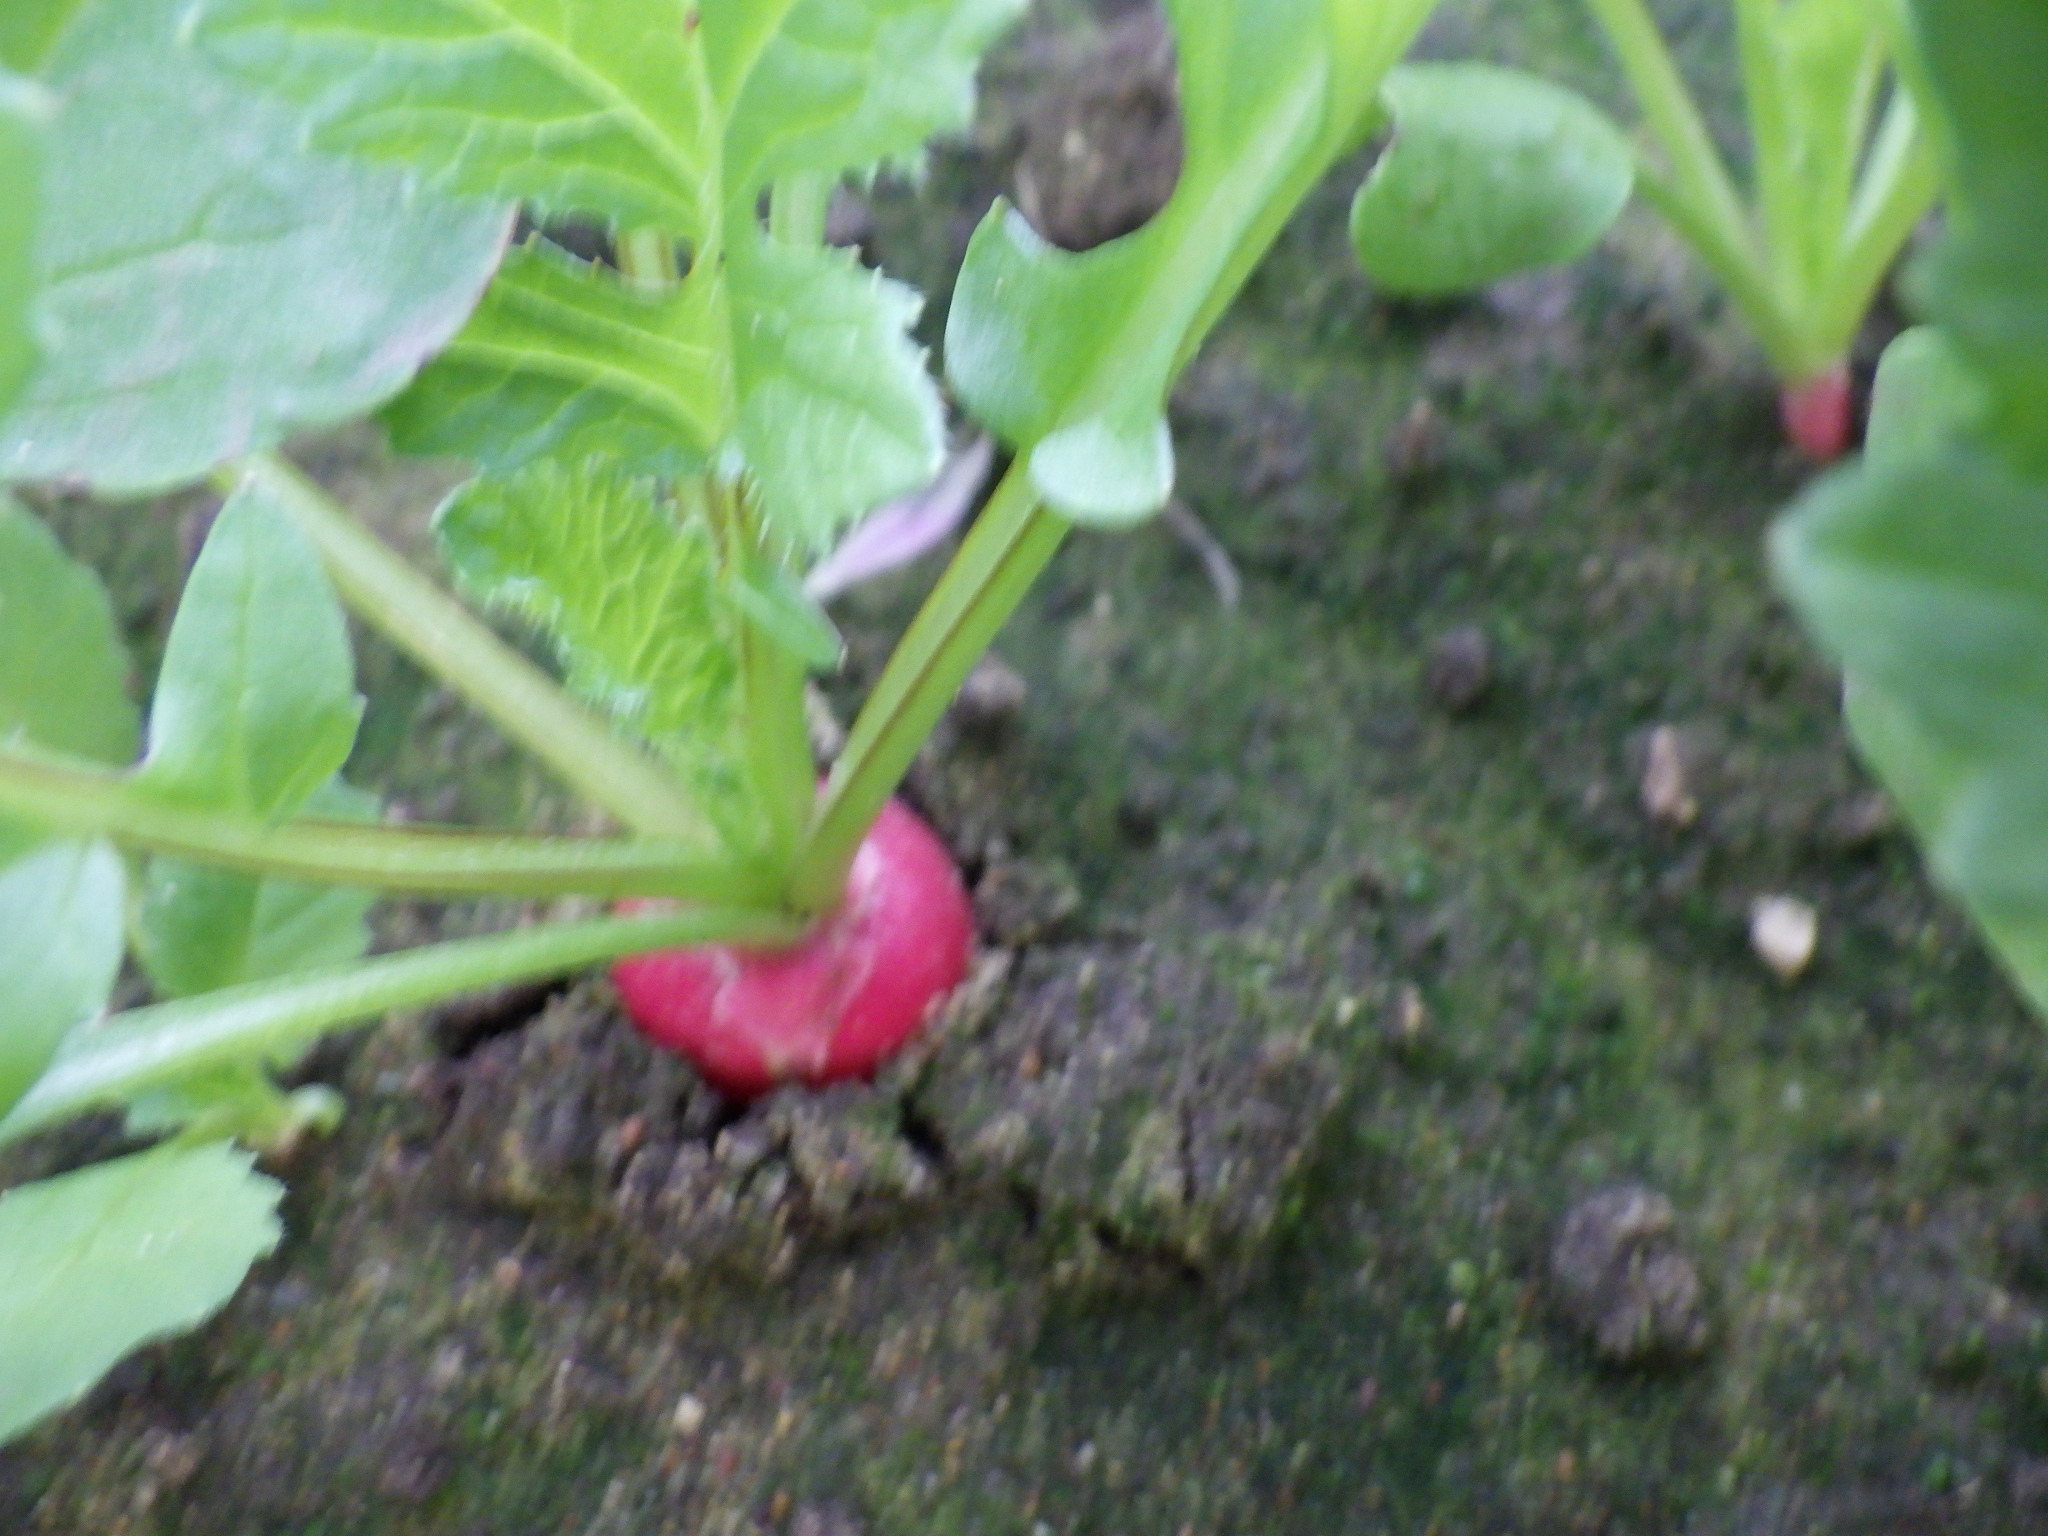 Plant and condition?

radish, healthy
